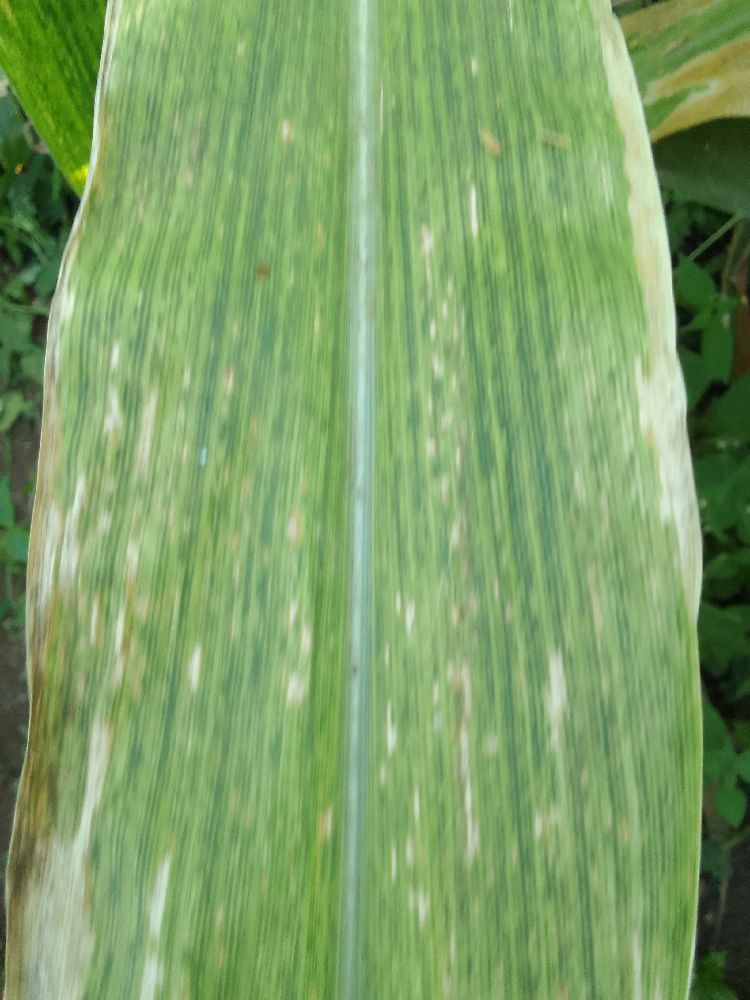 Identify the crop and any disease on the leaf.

maize, maize lethal necrosis
